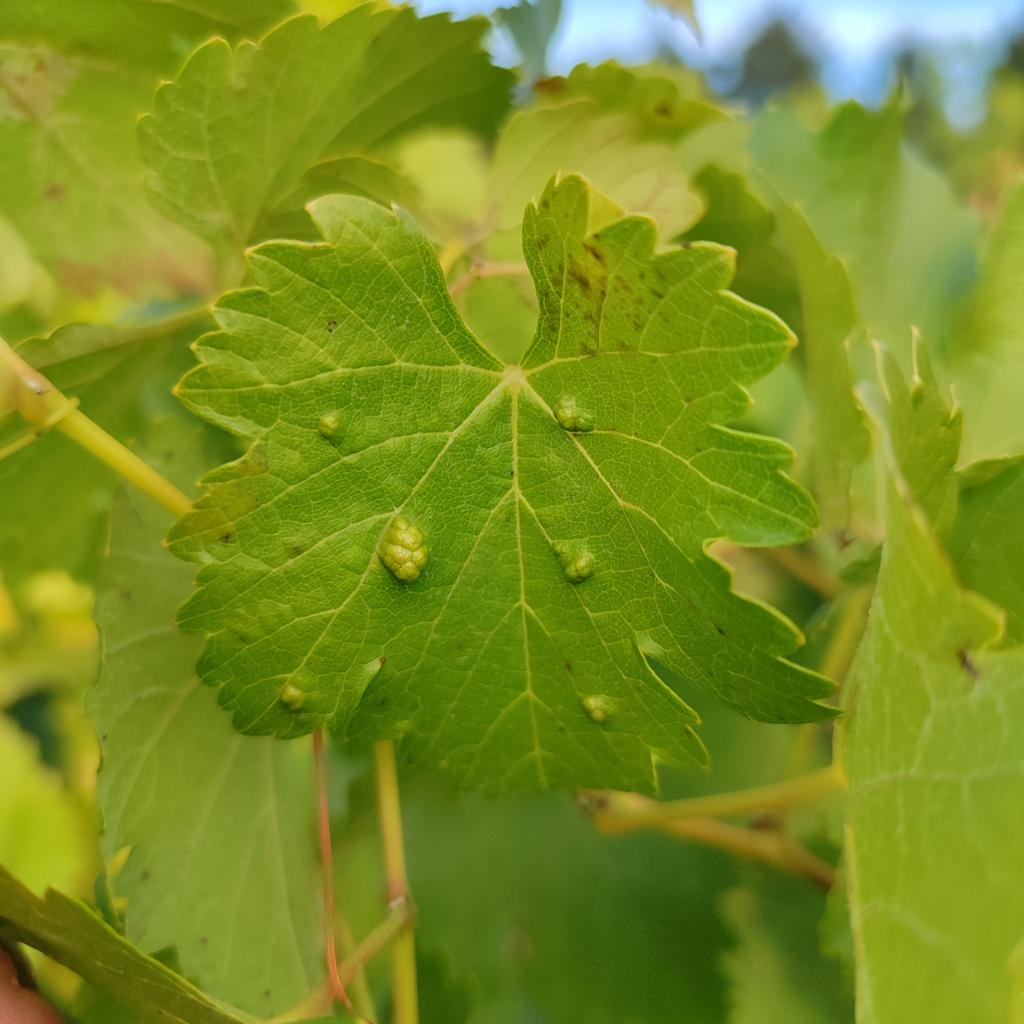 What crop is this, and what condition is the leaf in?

grapevine, erineum mite
